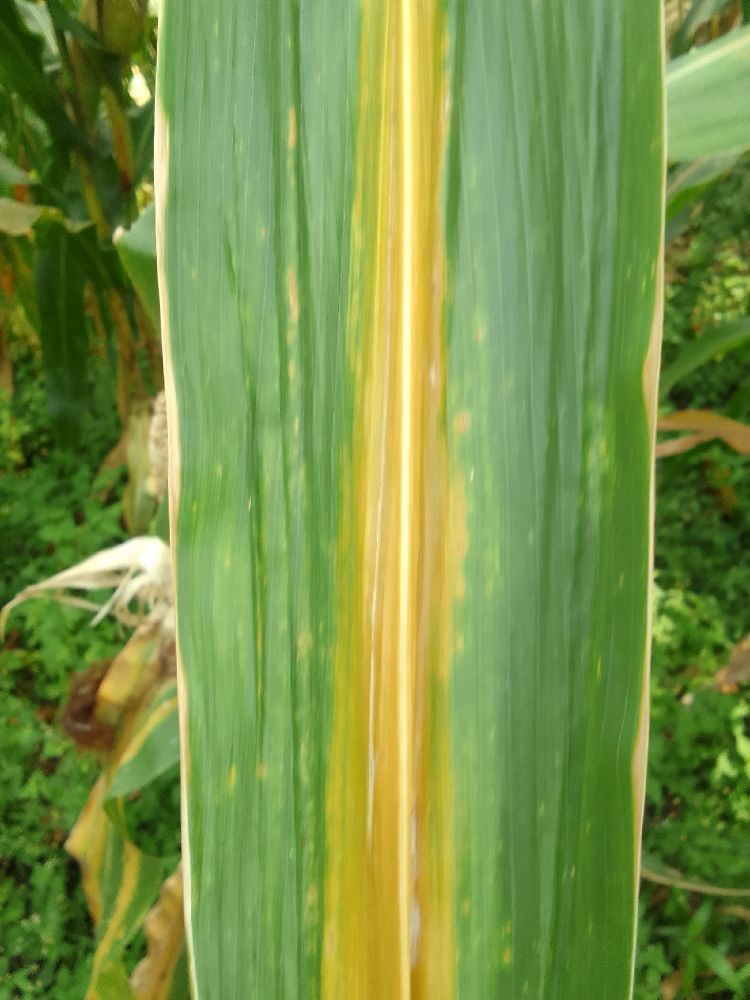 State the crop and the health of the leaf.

maize, maize lethal necrosis
